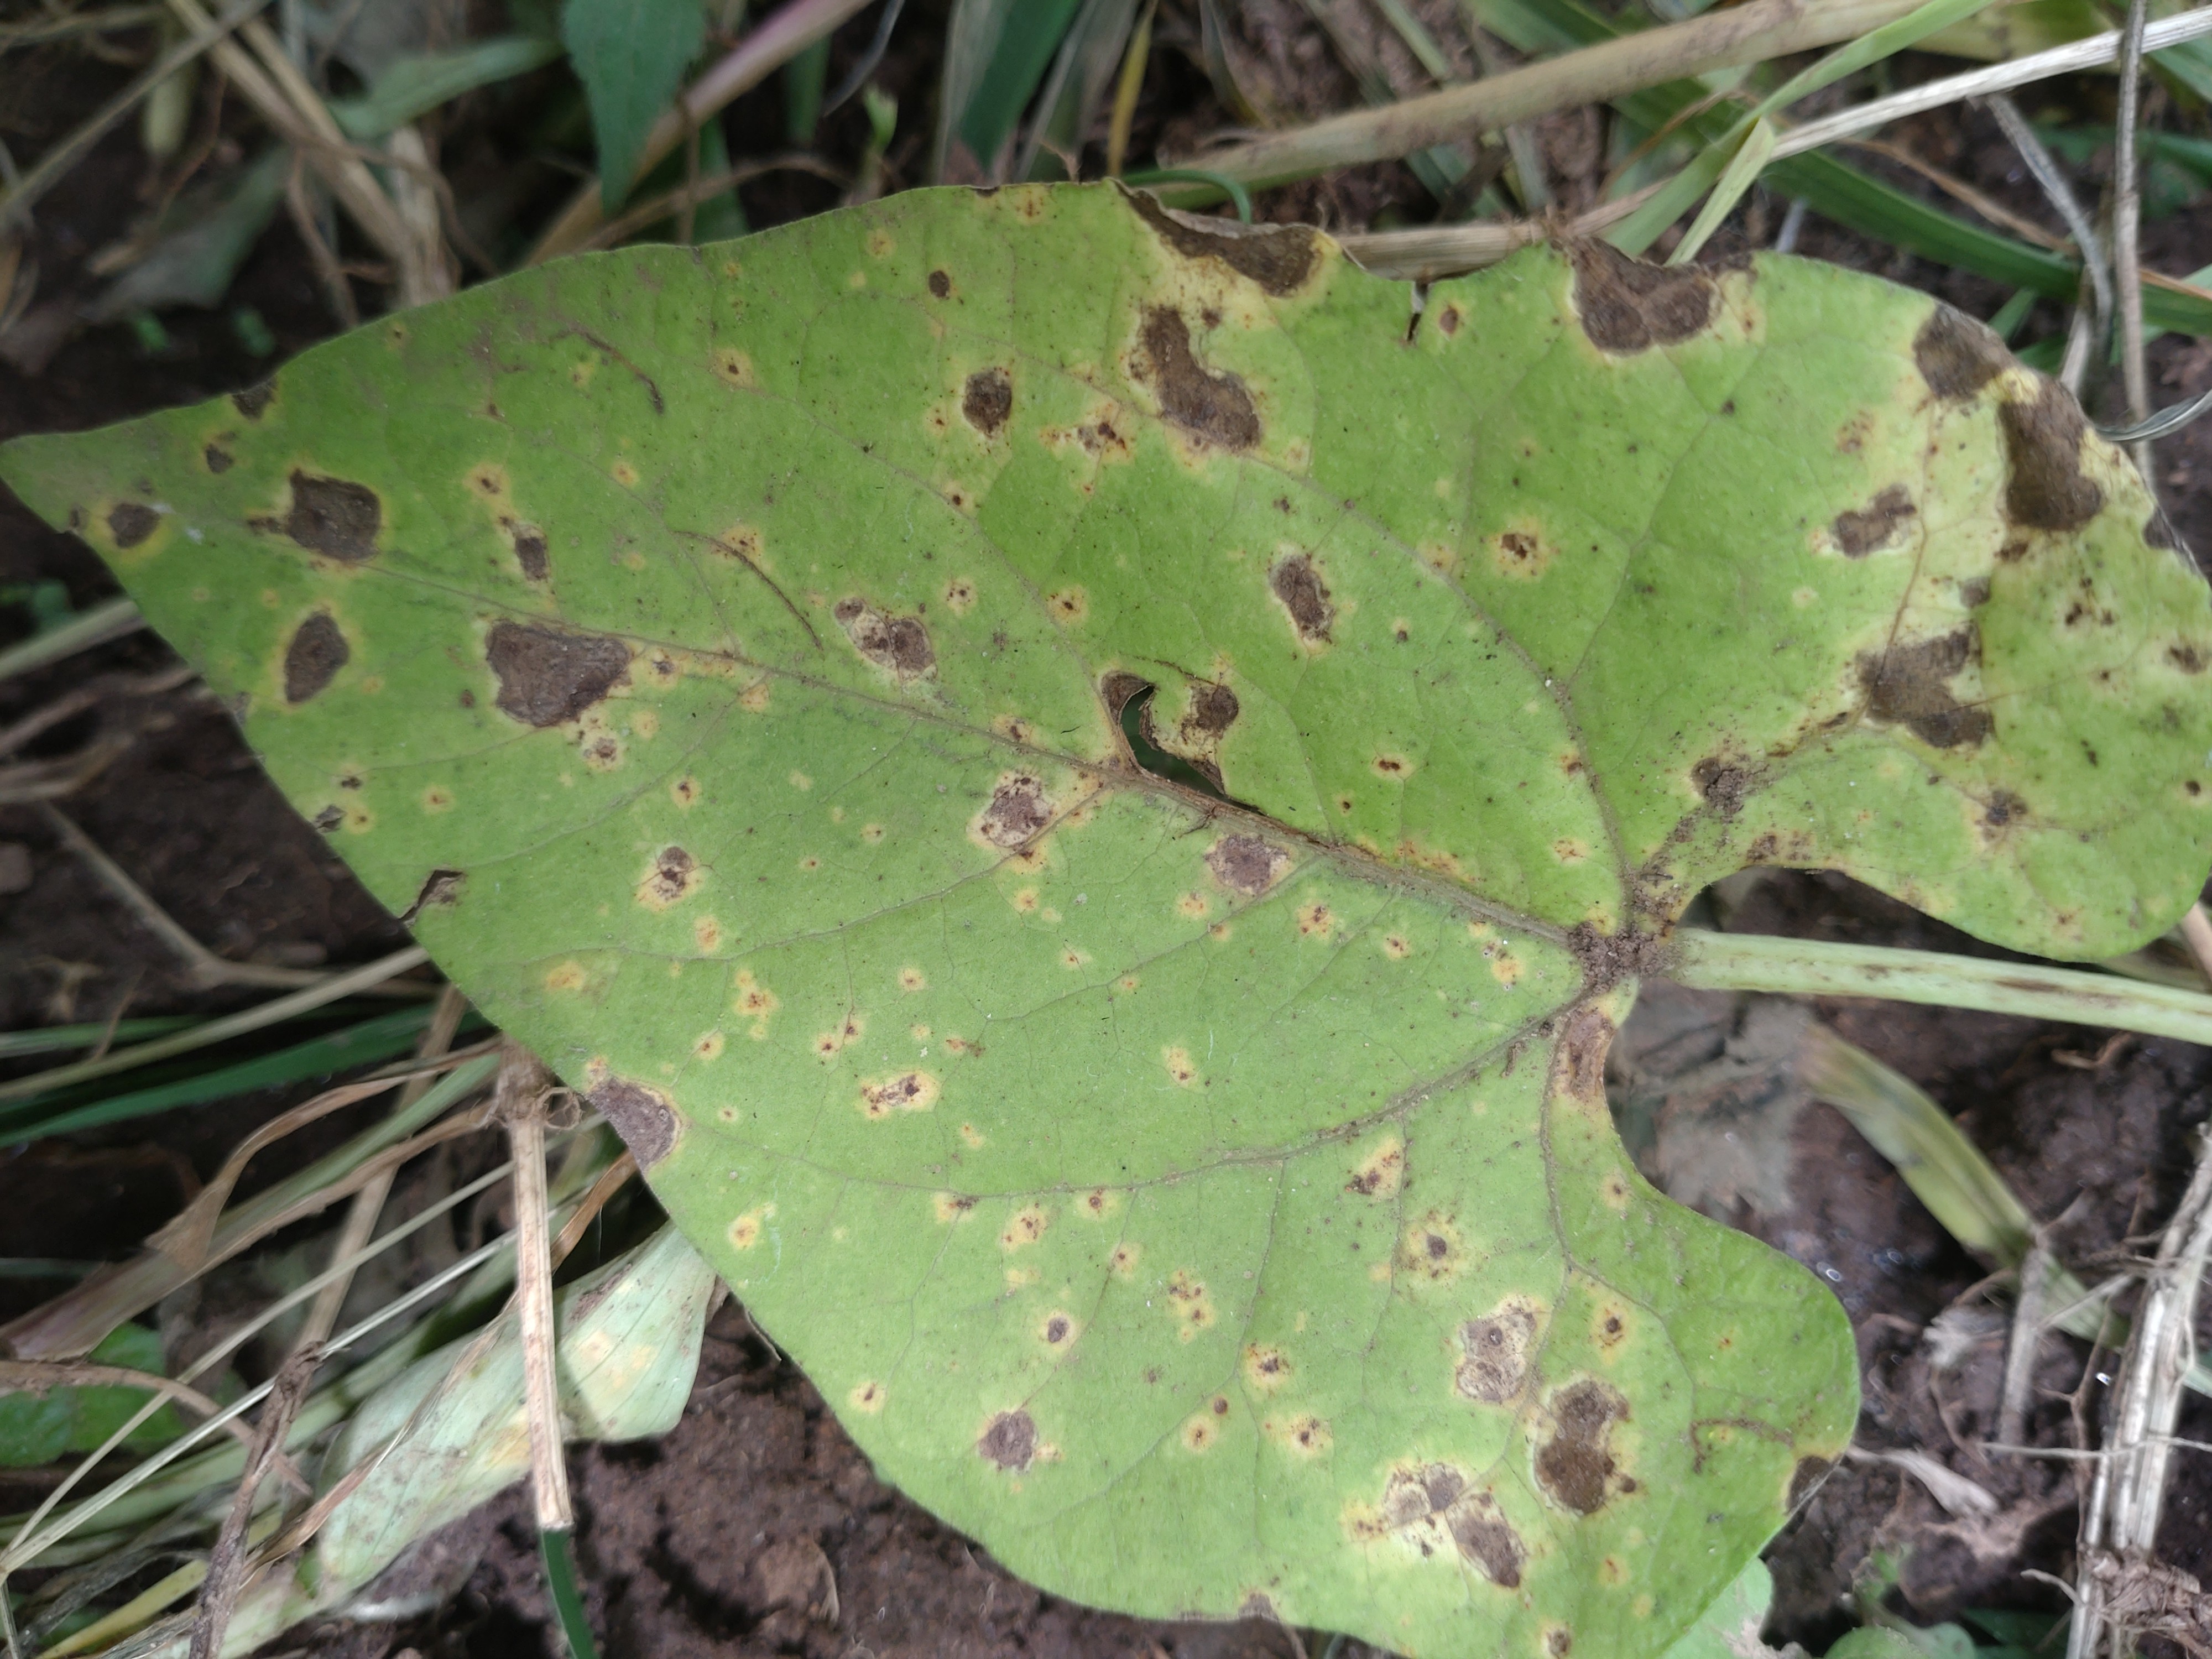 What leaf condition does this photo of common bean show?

rust
